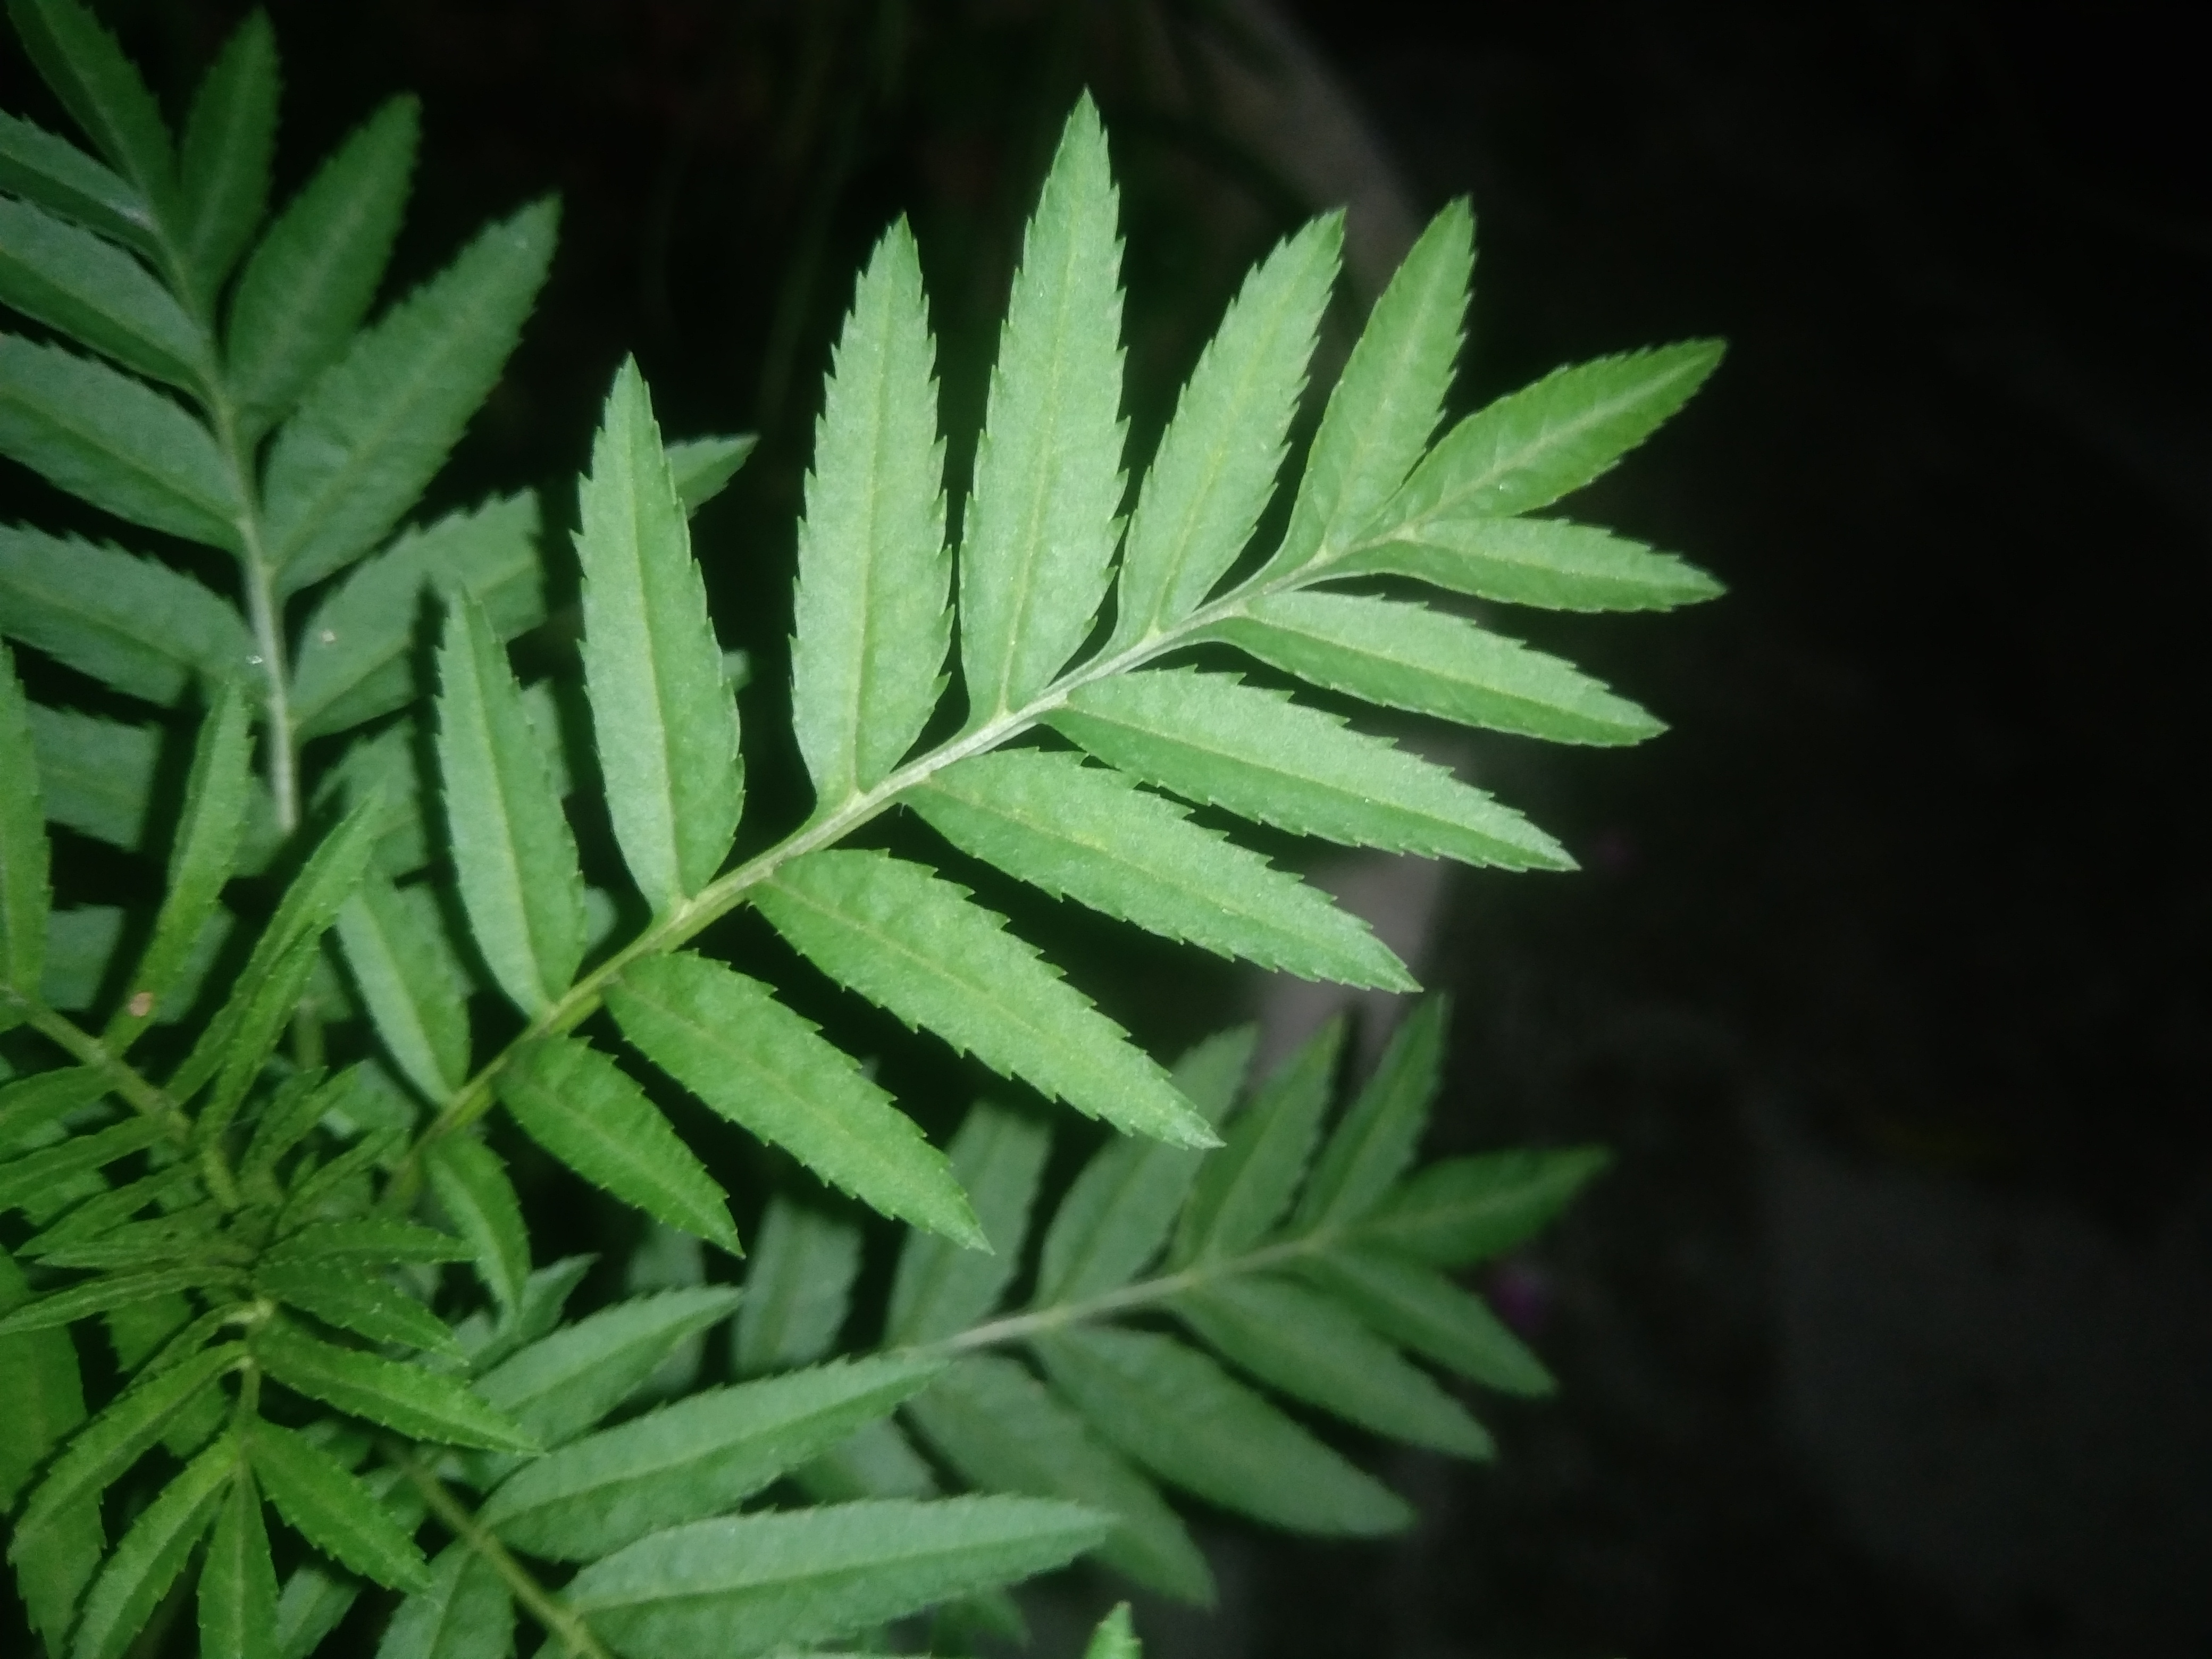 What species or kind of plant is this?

marigold
